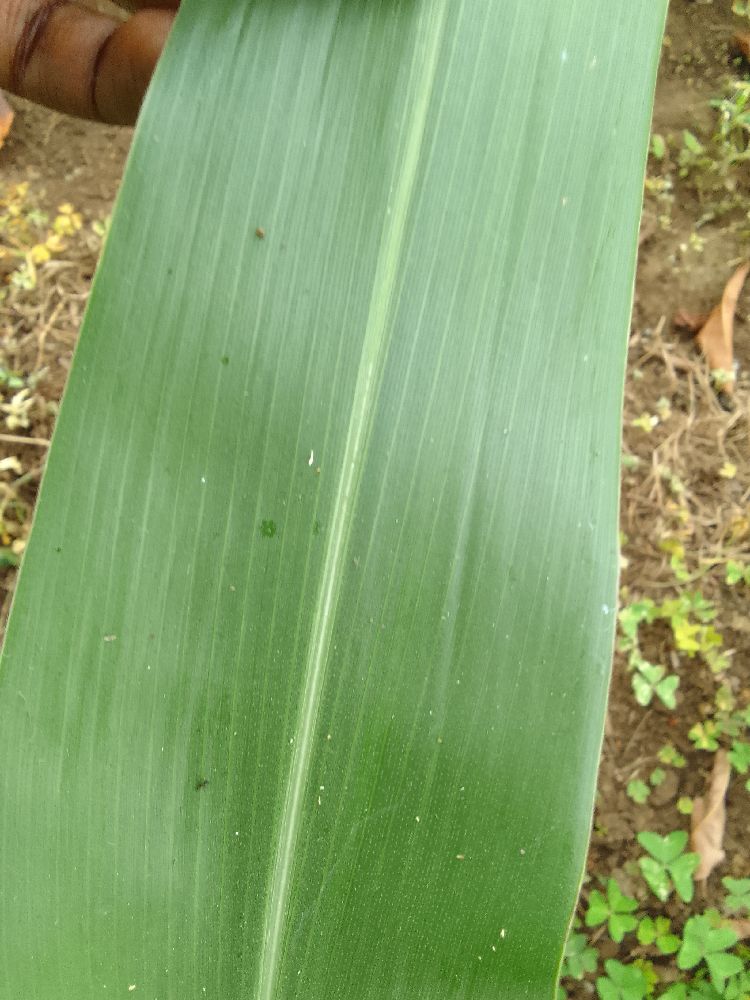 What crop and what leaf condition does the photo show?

maize, healthy
